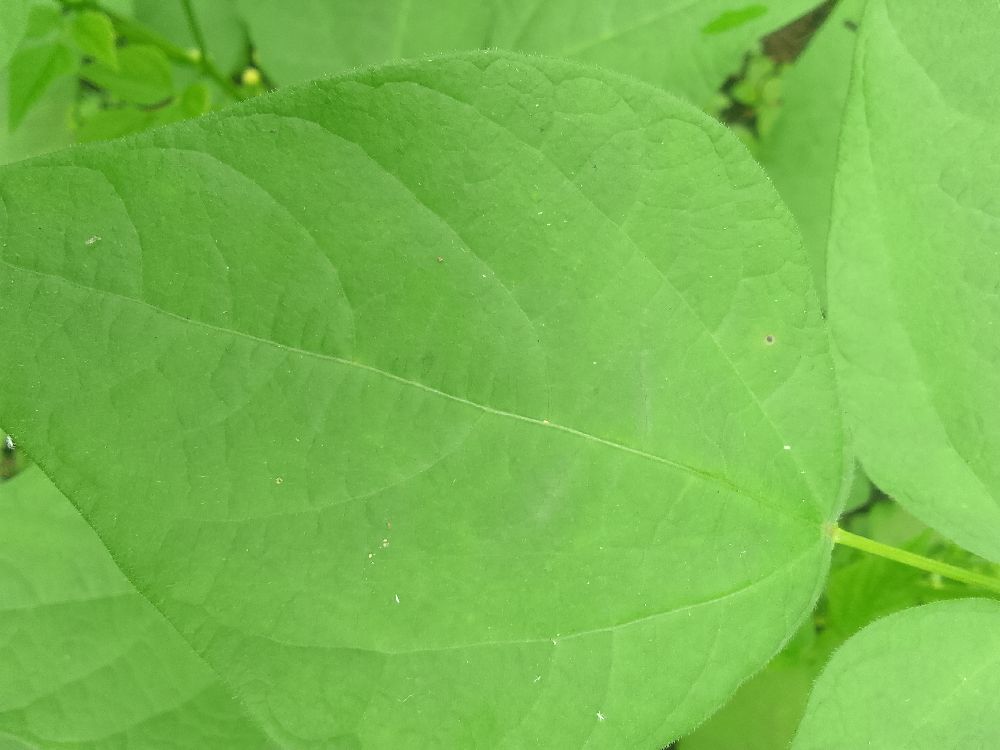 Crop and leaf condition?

common bean, healthy
